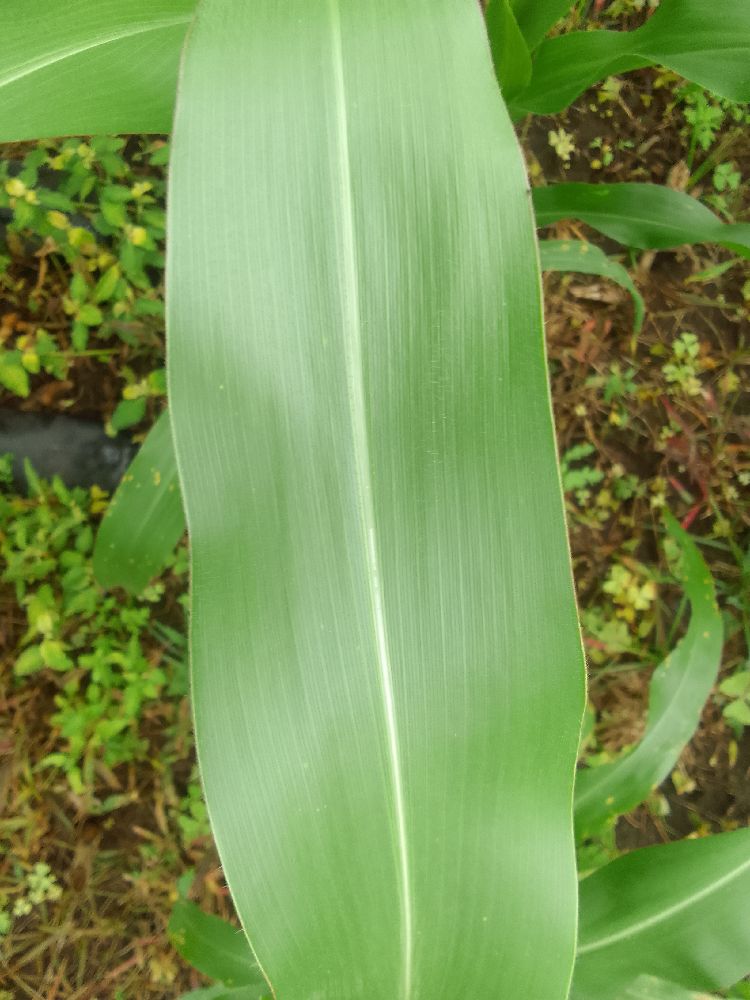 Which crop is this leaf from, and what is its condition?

maize, healthy
